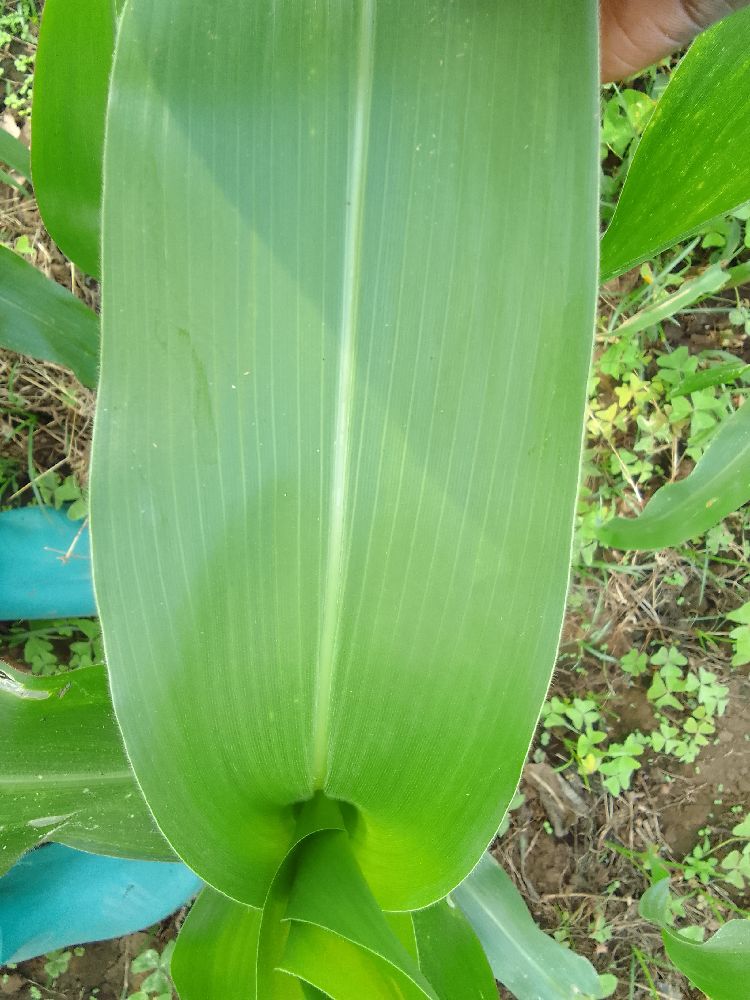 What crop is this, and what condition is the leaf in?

maize, healthy
